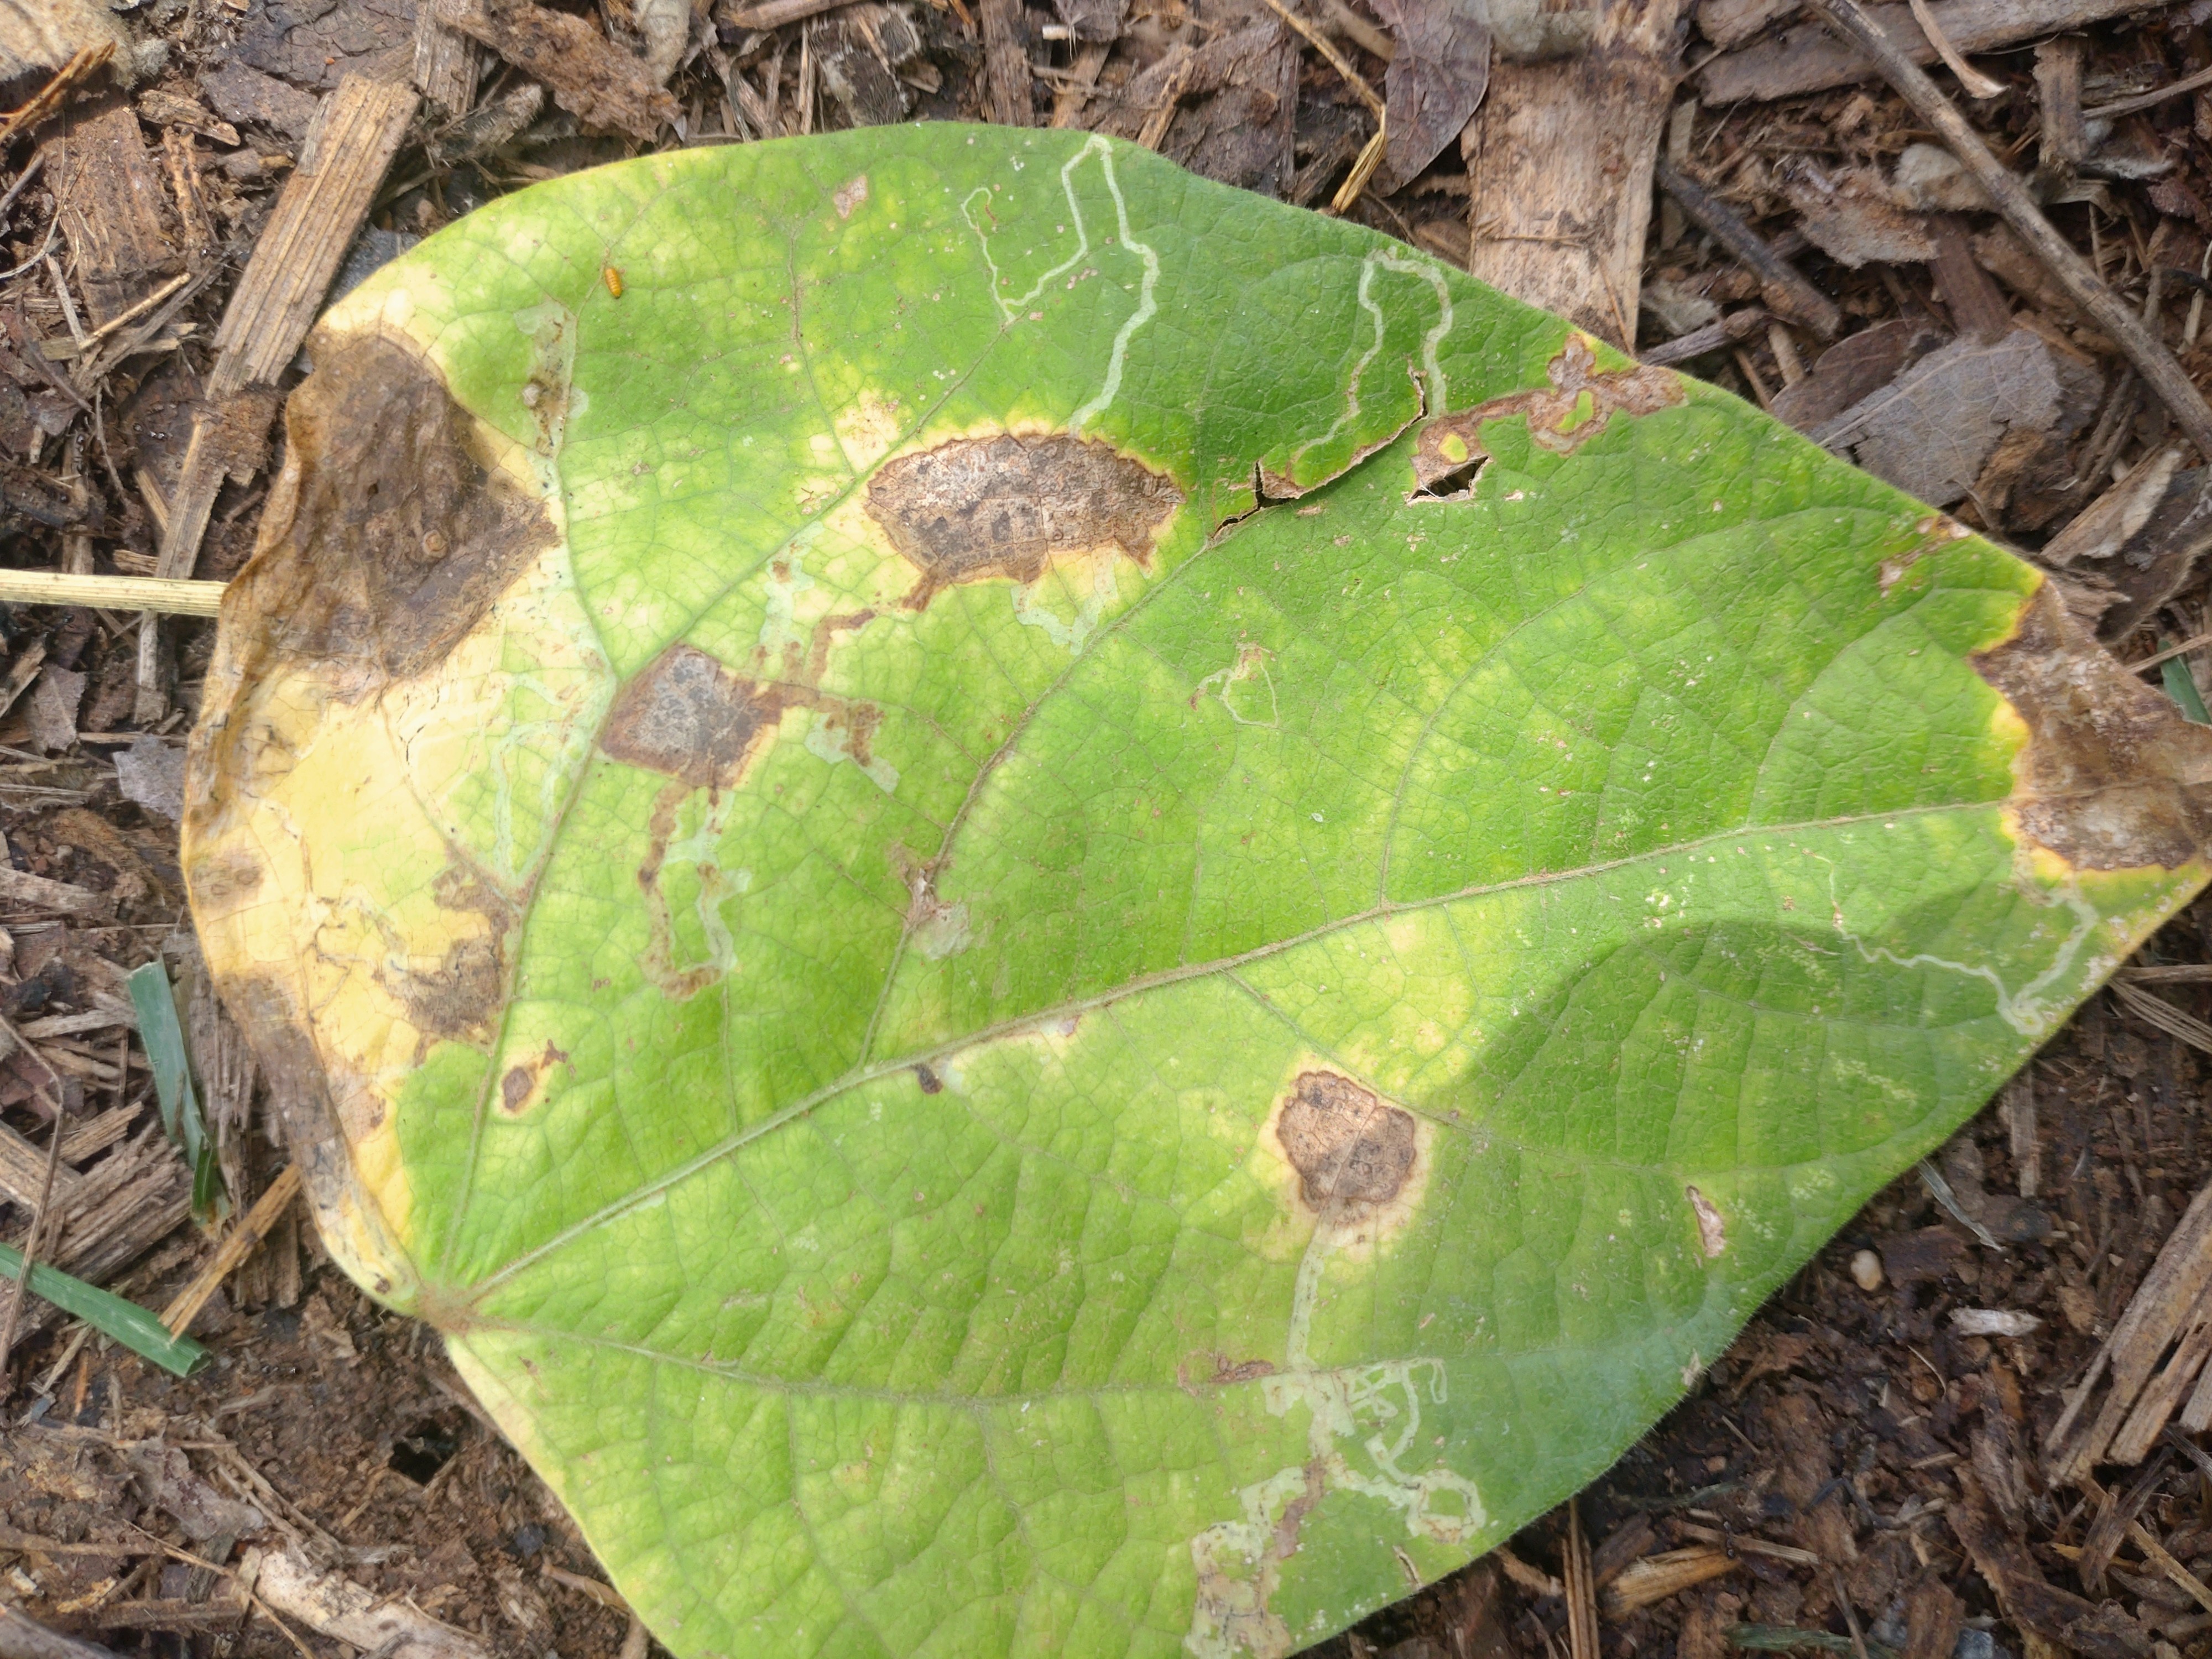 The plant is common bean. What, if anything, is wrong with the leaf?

anthracnose
